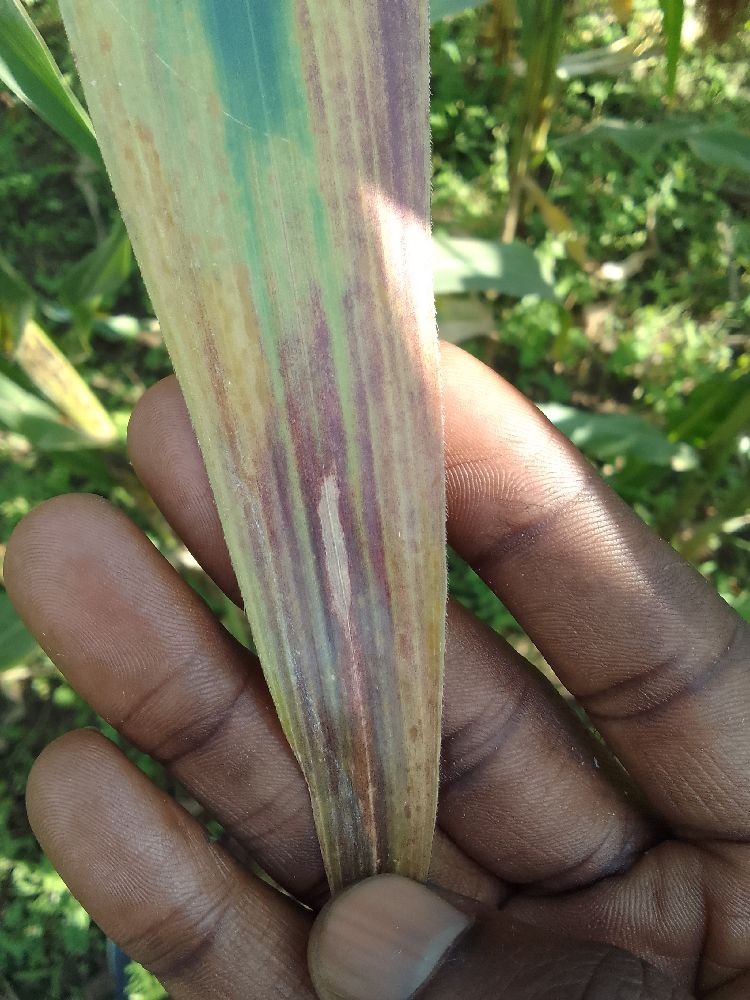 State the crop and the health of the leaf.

maize, maize lethal necrosis
